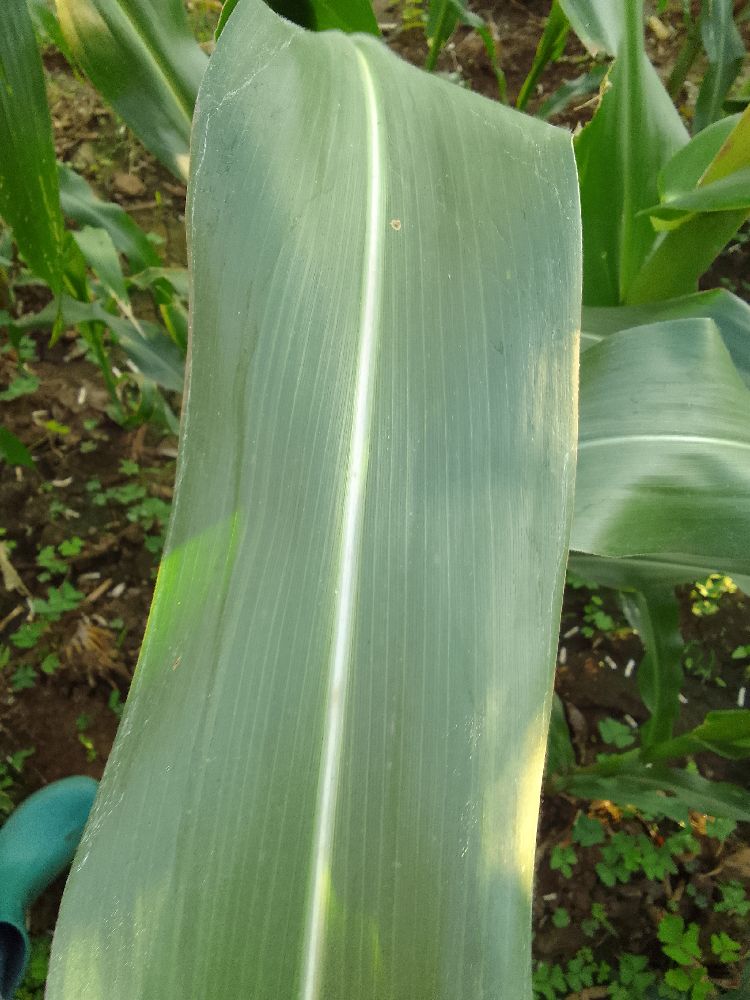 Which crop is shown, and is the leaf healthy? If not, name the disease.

maize, healthy
